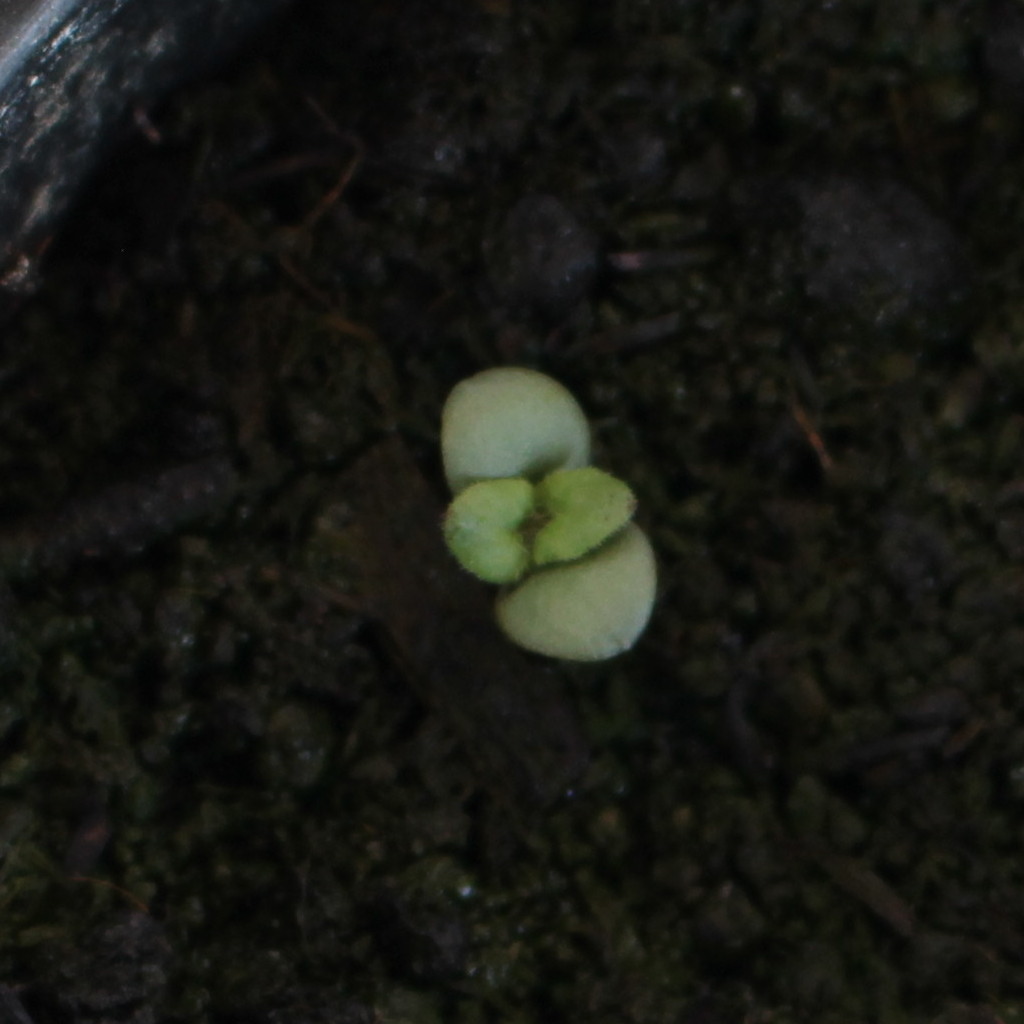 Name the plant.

Veronica persica
